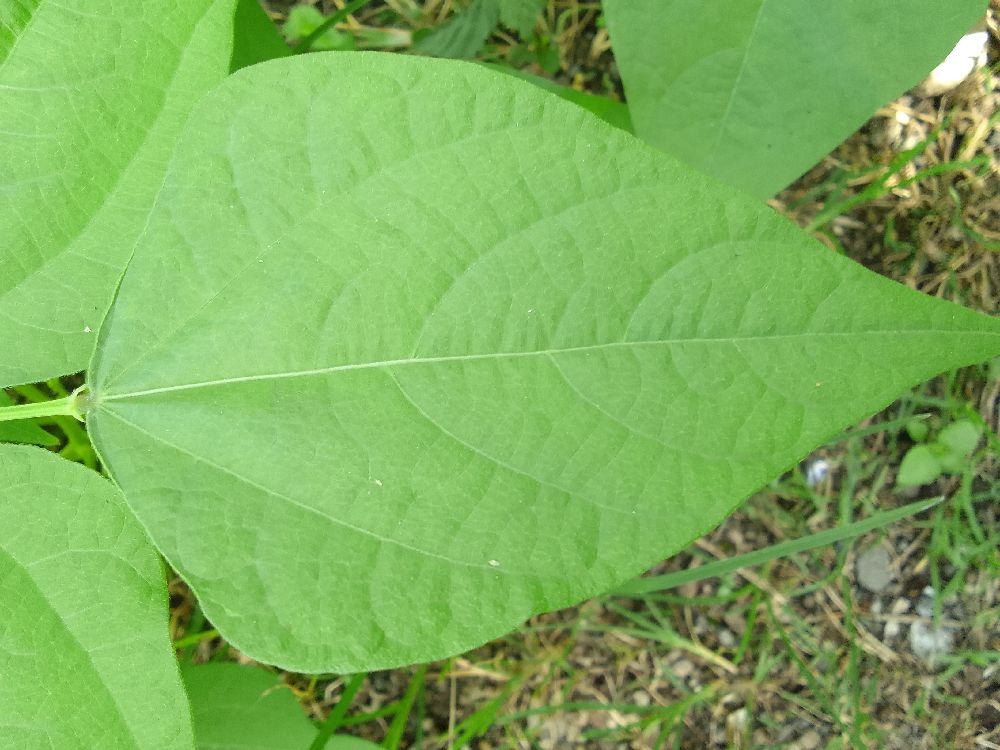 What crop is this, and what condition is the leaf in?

common bean, healthy
